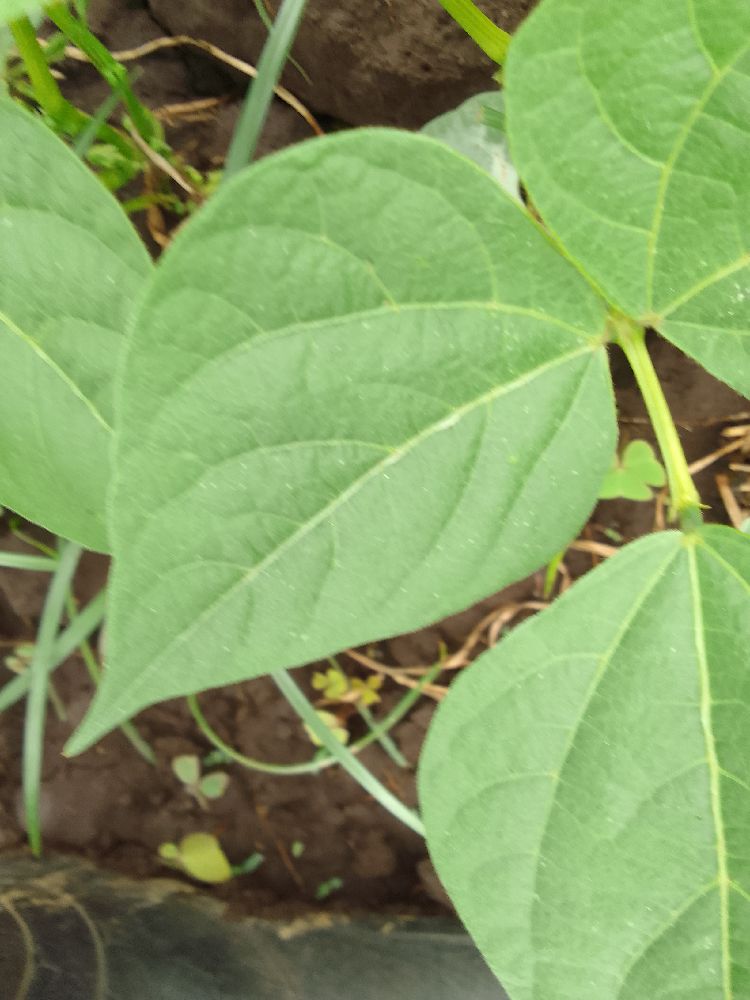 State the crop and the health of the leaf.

common bean, healthy
